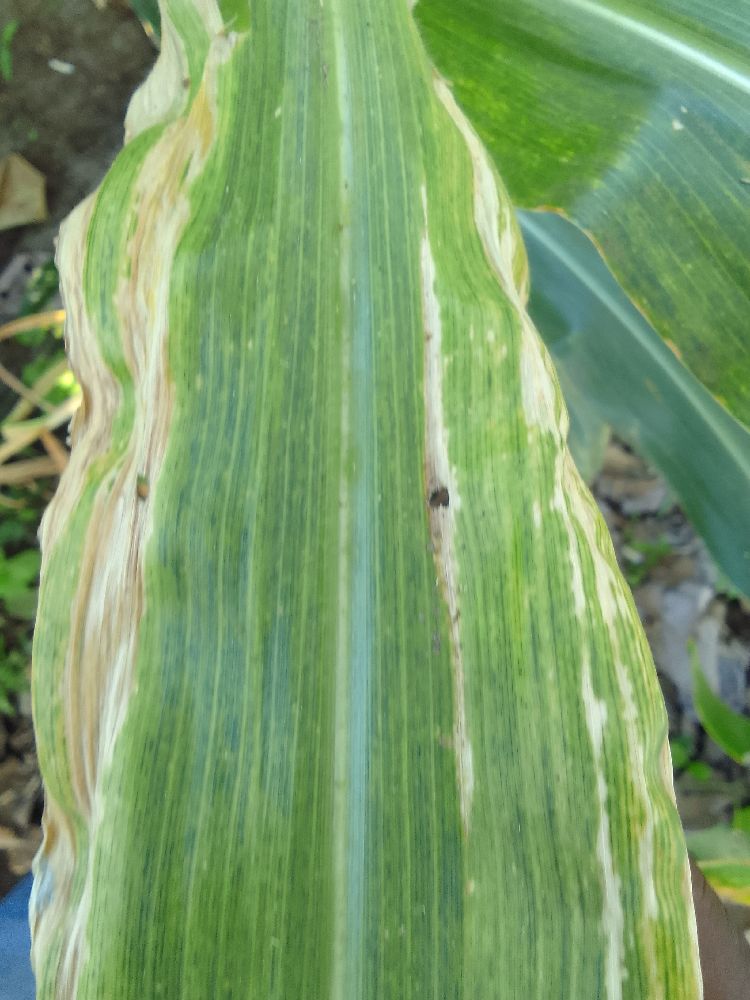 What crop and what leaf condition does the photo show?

maize, maize lethal necrosis
